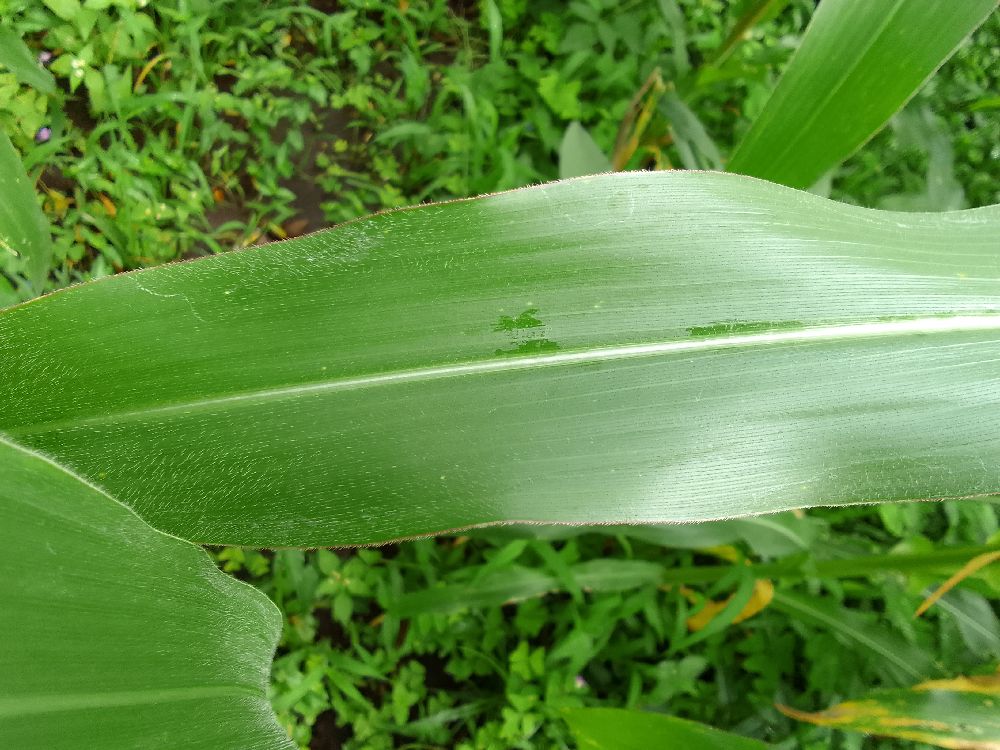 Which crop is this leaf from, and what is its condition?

maize, healthy
